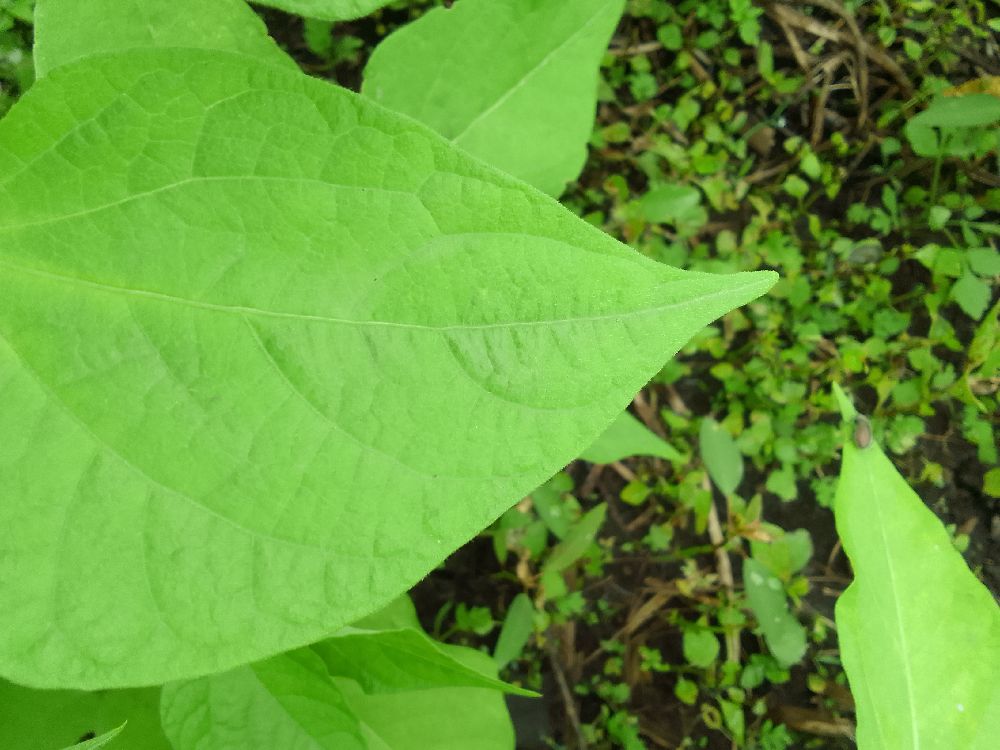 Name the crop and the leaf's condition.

common bean, healthy
